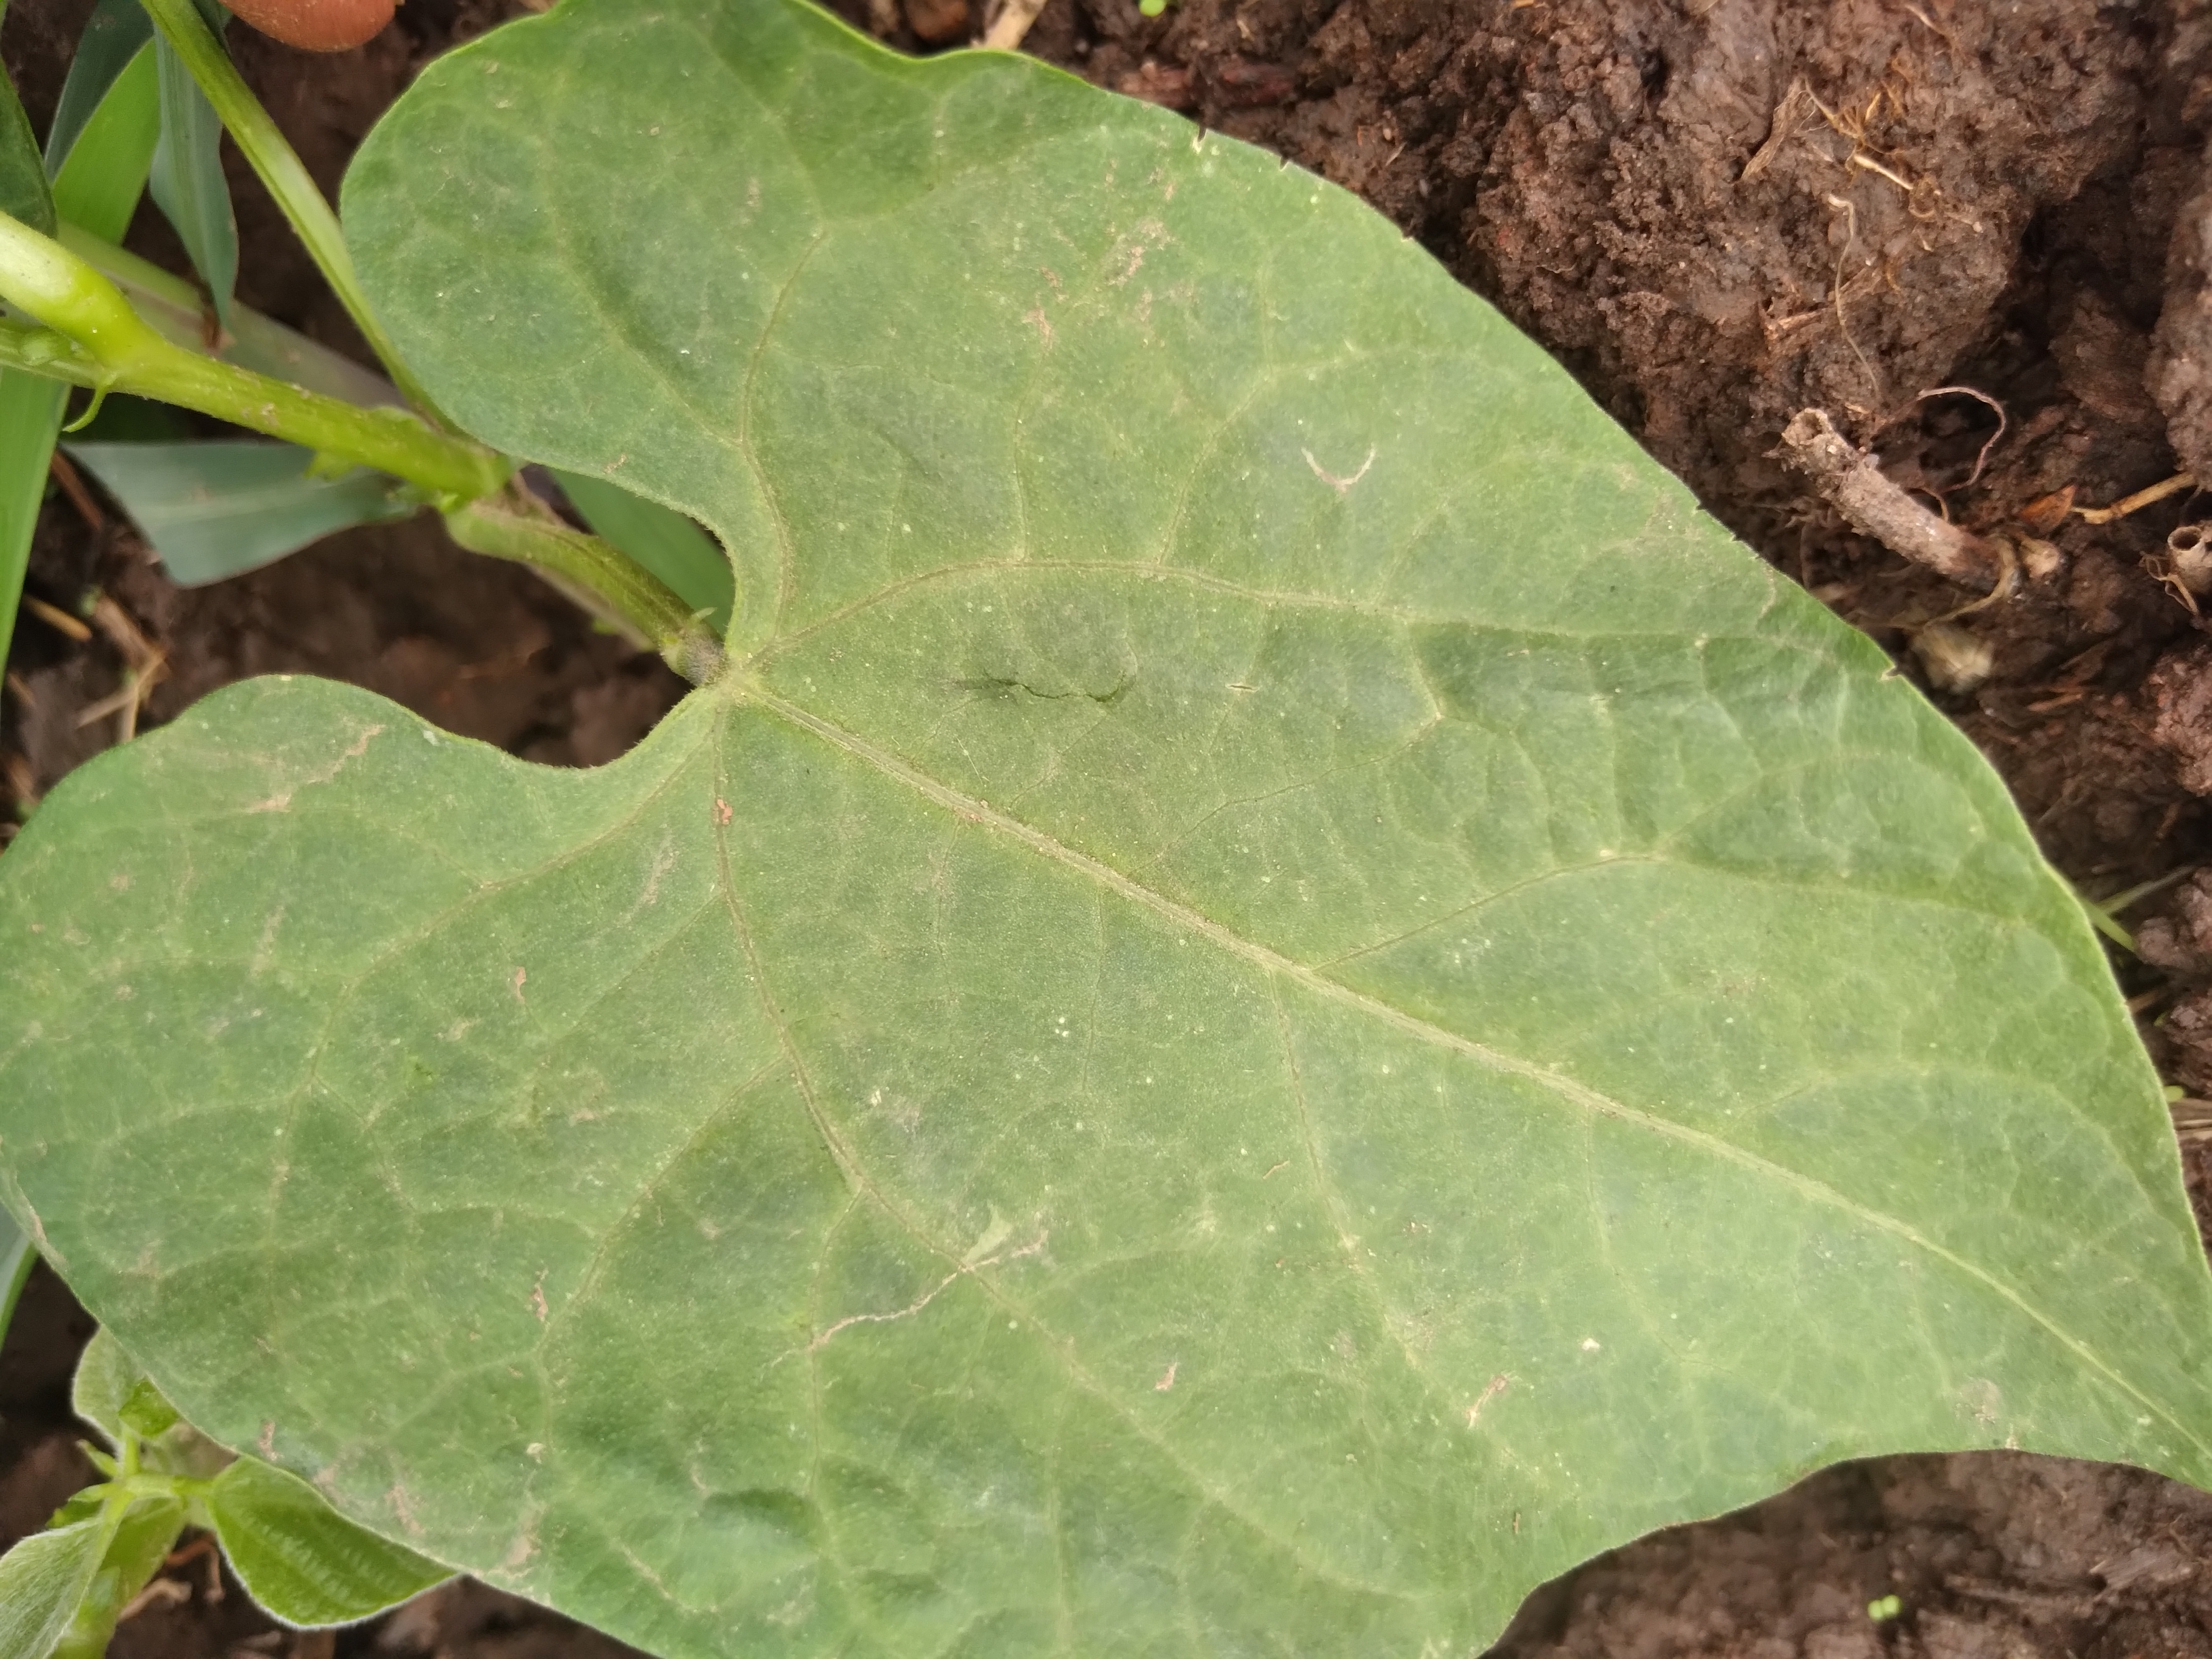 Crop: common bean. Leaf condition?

healthy
